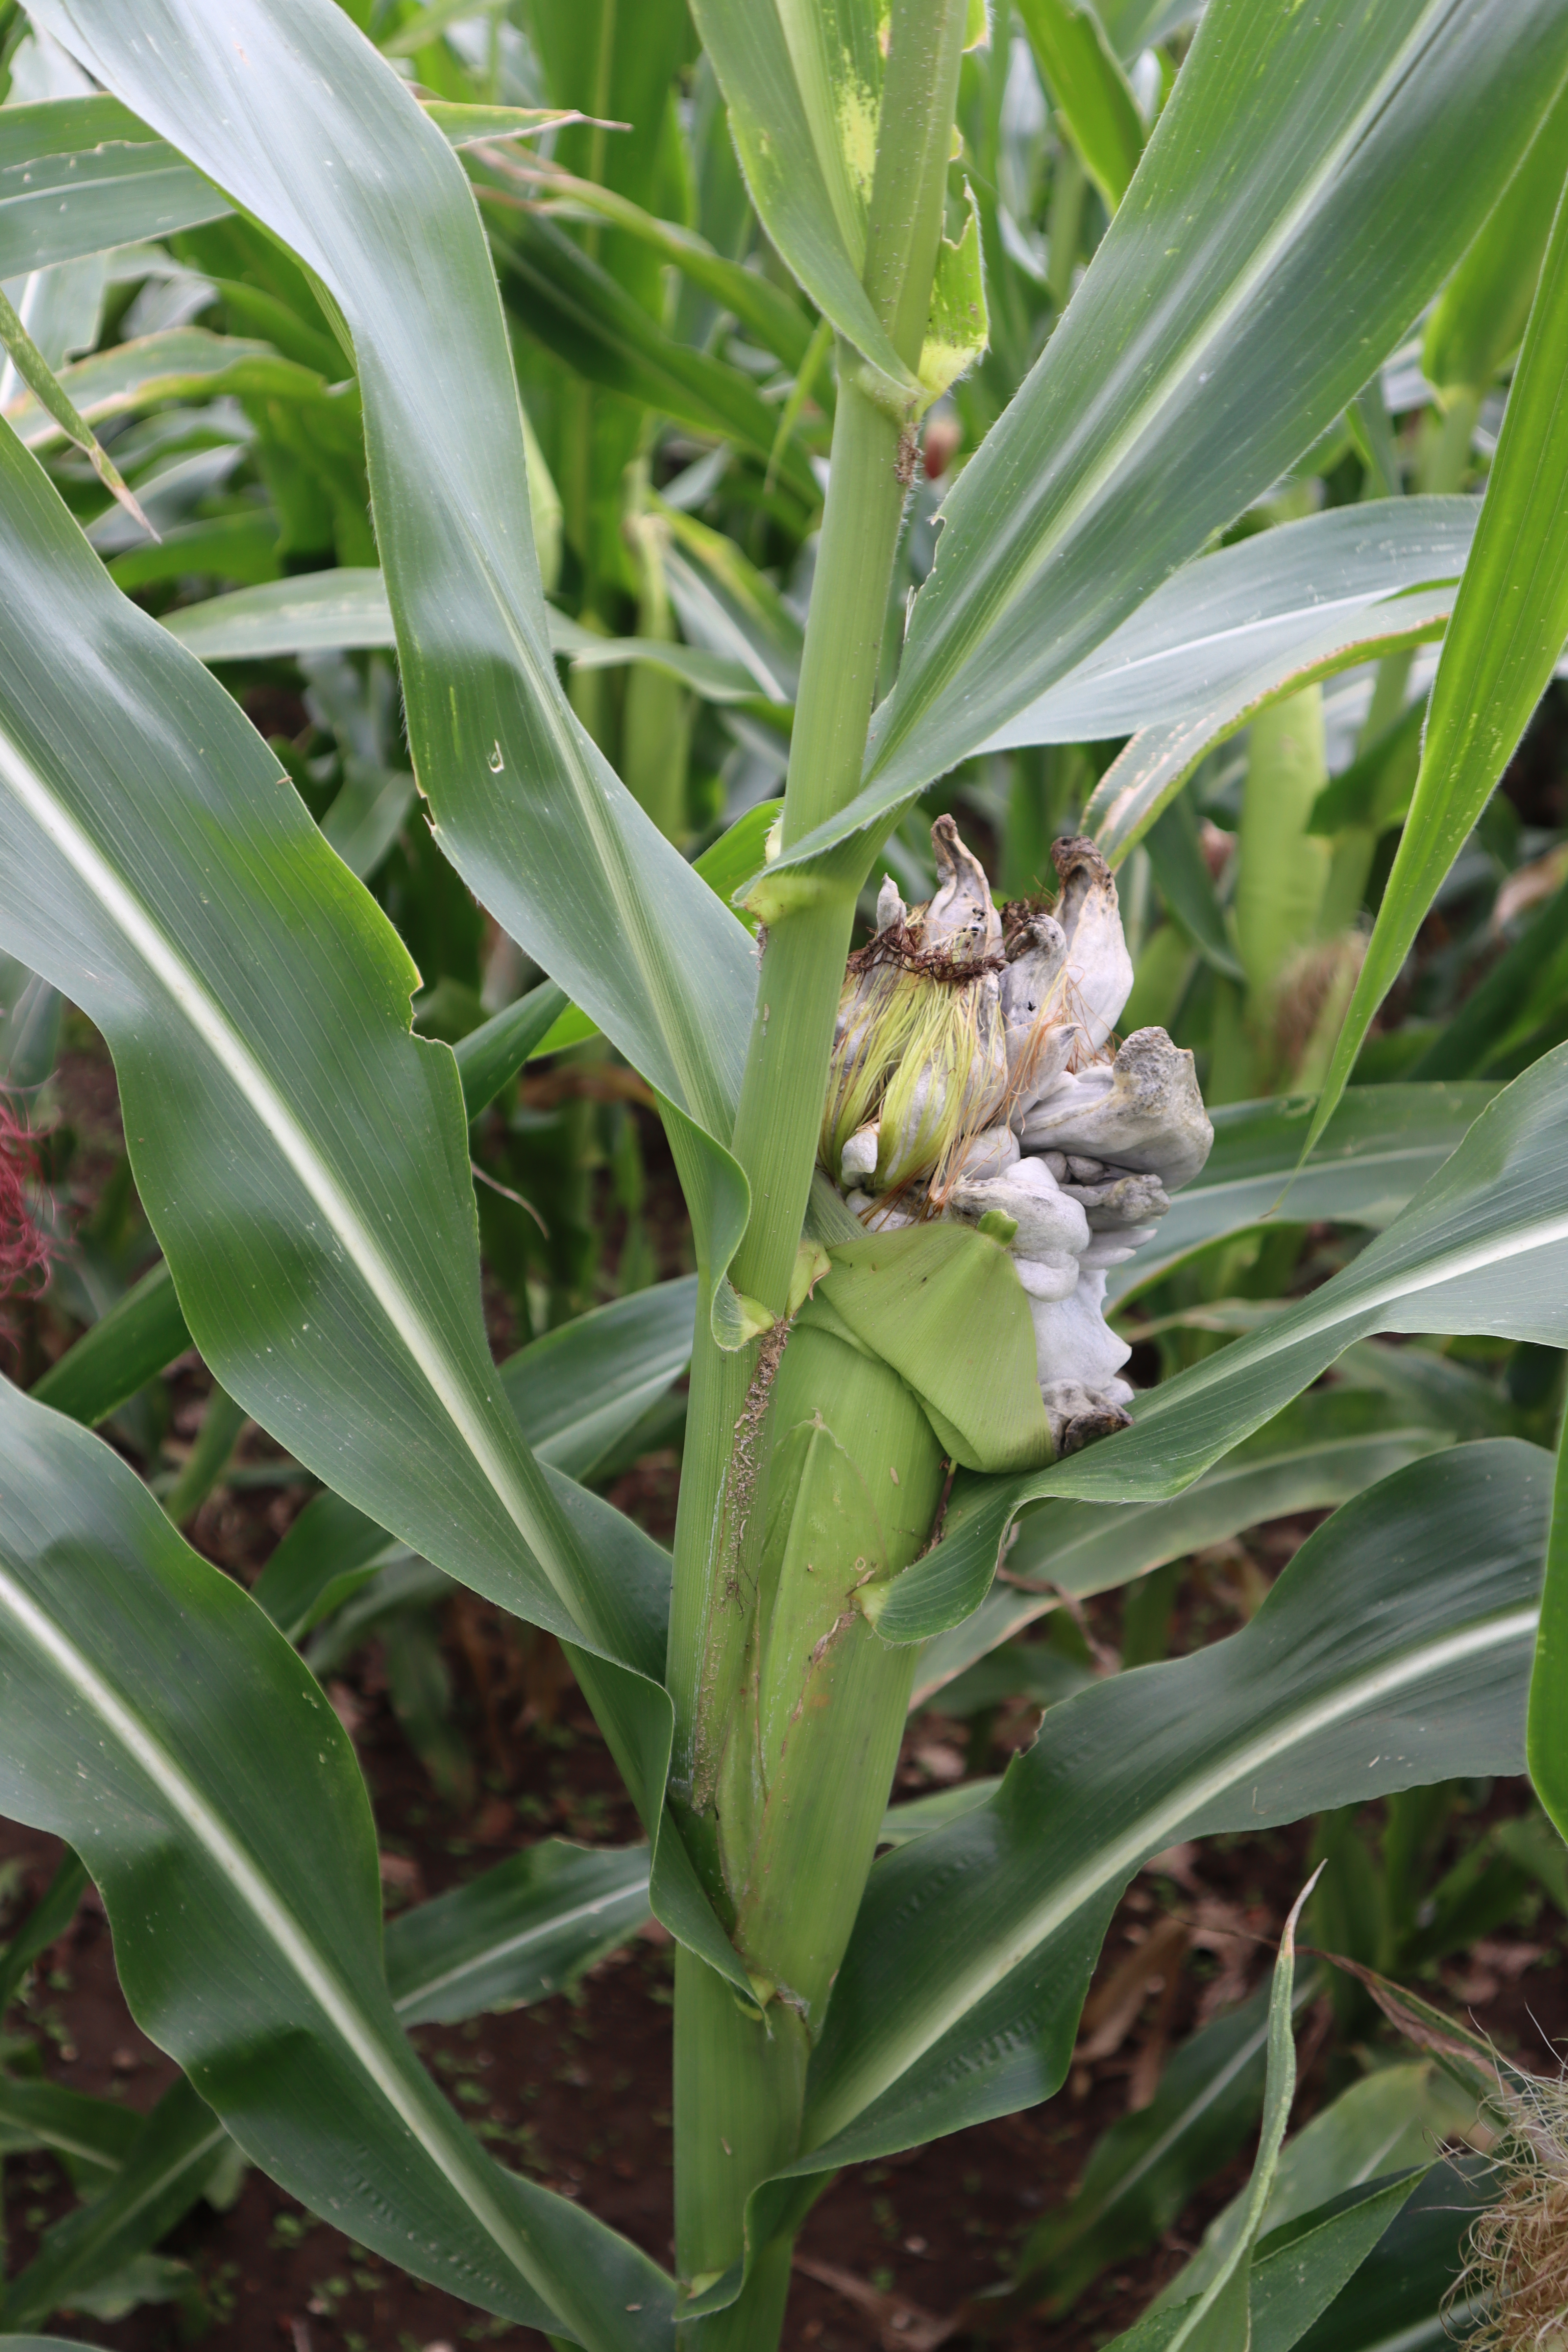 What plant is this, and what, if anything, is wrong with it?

corn, corn smut
